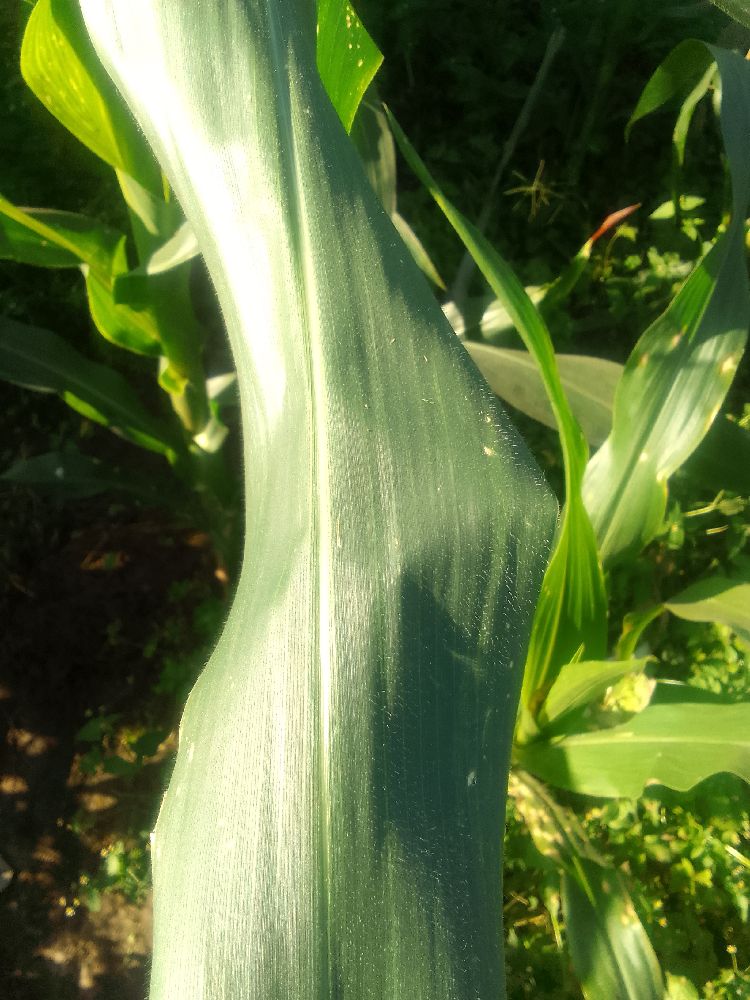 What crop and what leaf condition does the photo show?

maize, healthy
